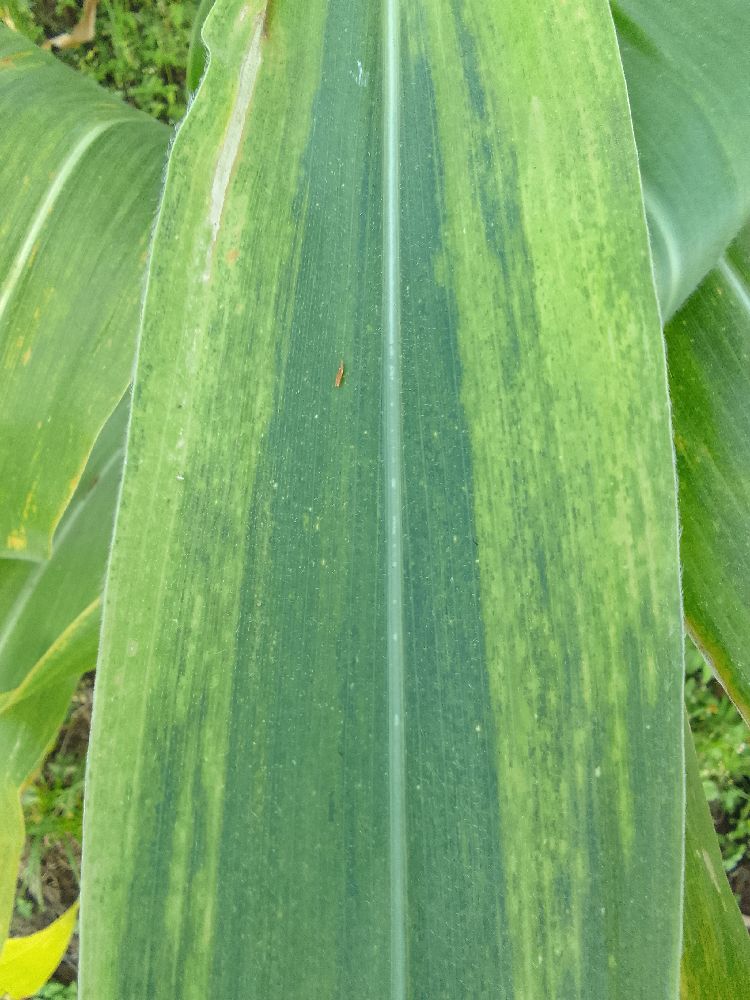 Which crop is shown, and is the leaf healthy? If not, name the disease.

maize, maize lethal necrosis
